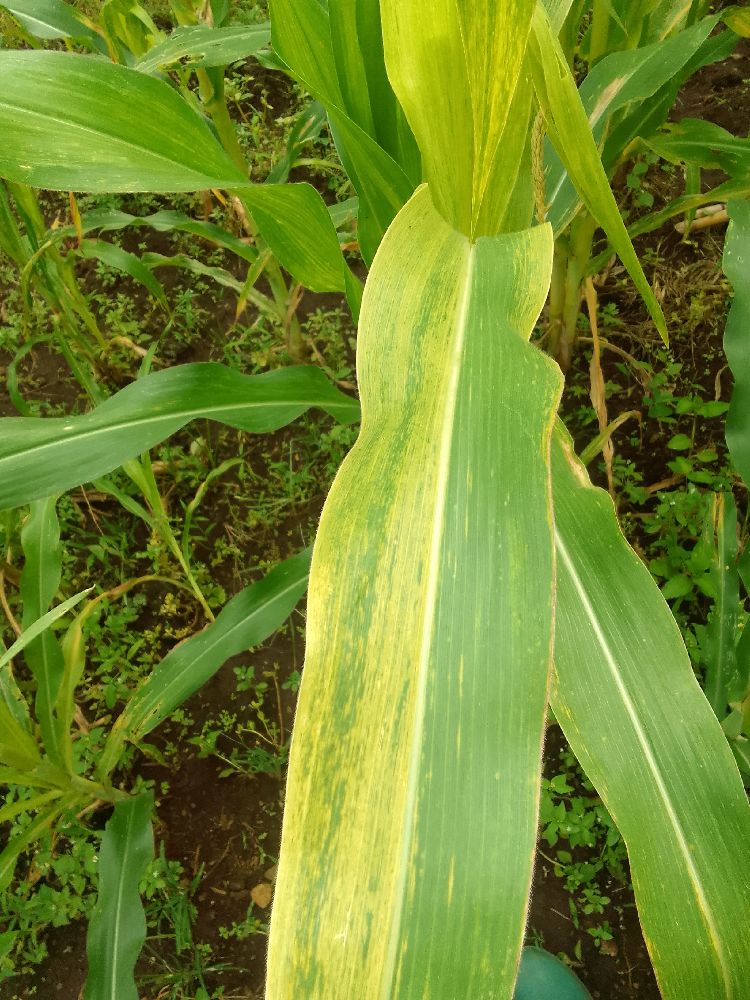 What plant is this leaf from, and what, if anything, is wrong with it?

maize, maize lethal necrosis
